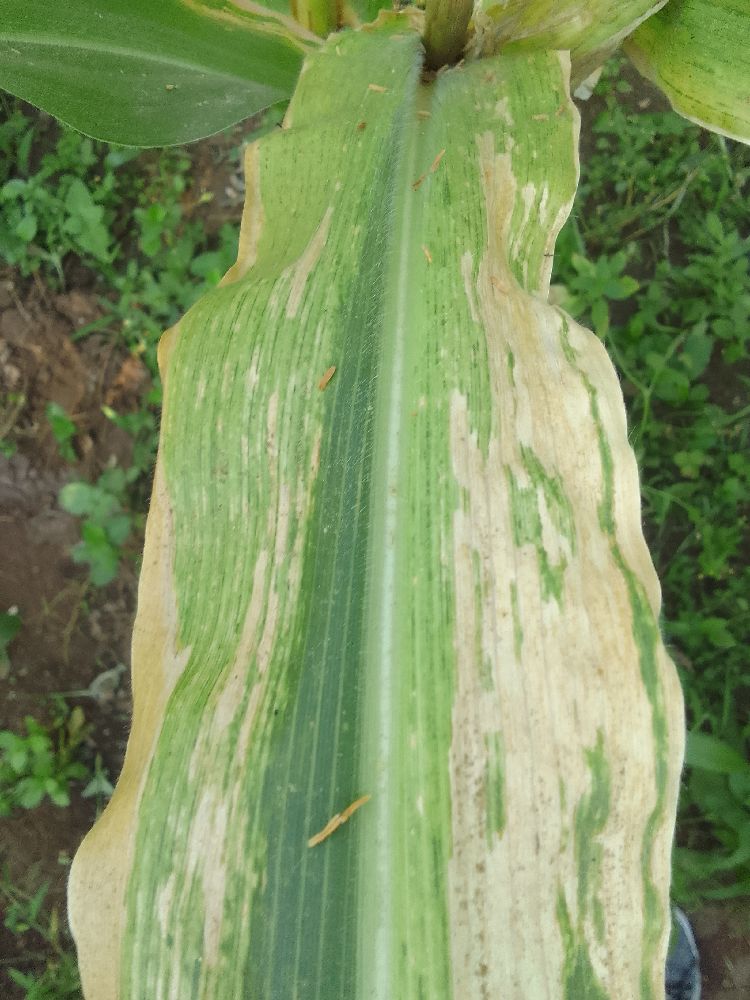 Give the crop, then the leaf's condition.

maize, maize lethal necrosis
